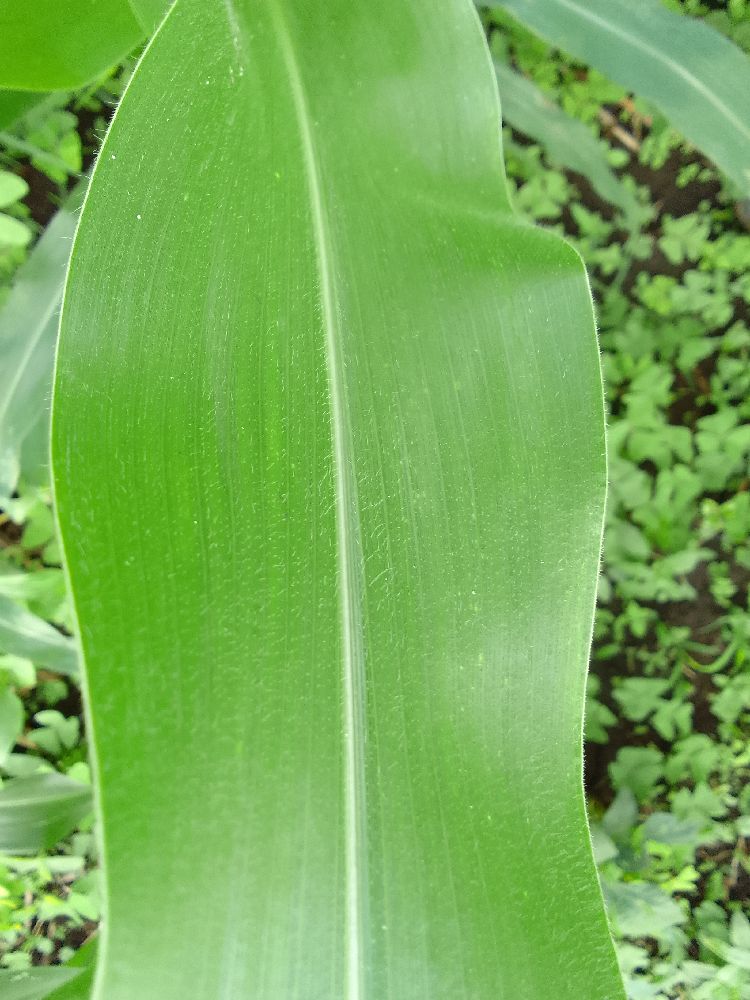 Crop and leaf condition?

maize, healthy
